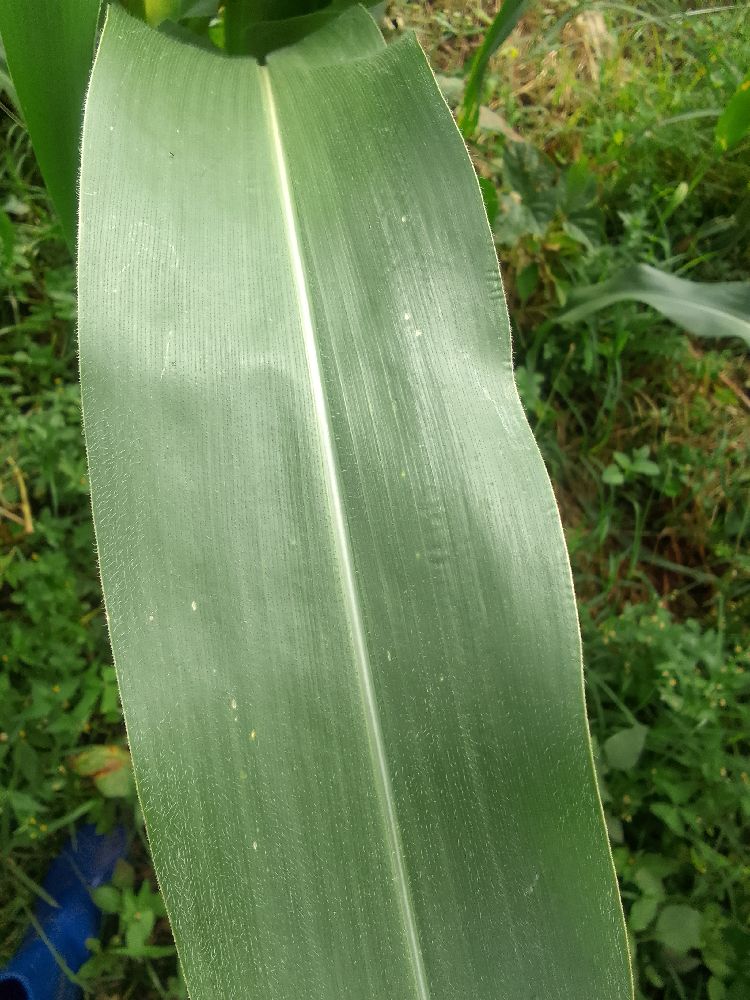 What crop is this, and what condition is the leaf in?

maize, healthy
